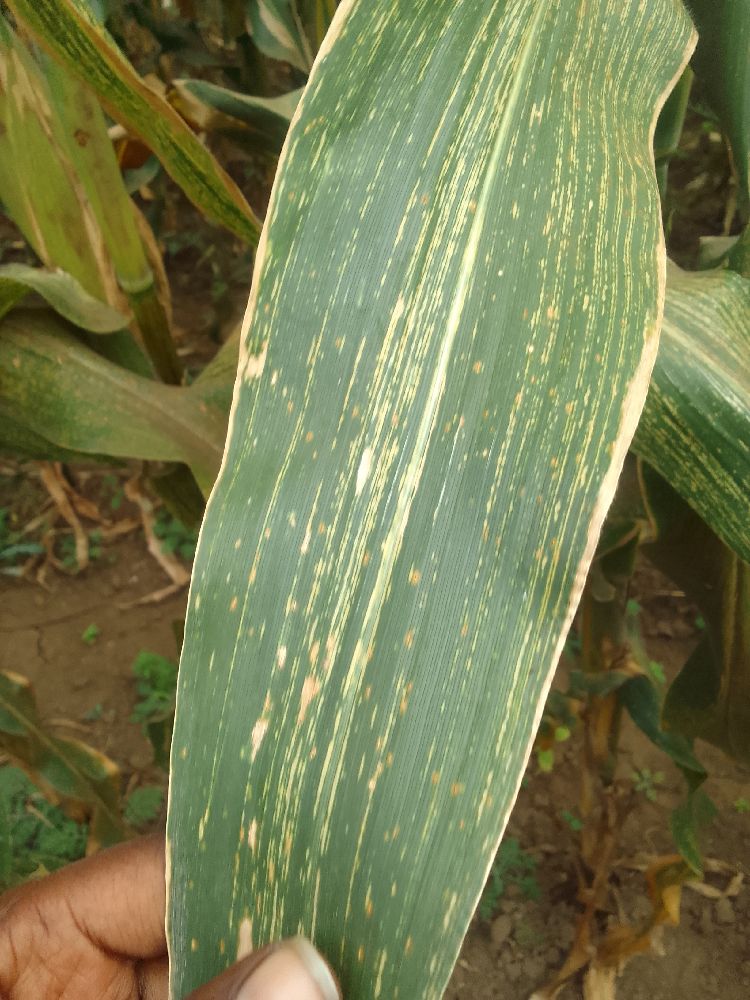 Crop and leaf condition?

maize, maize streak virus
